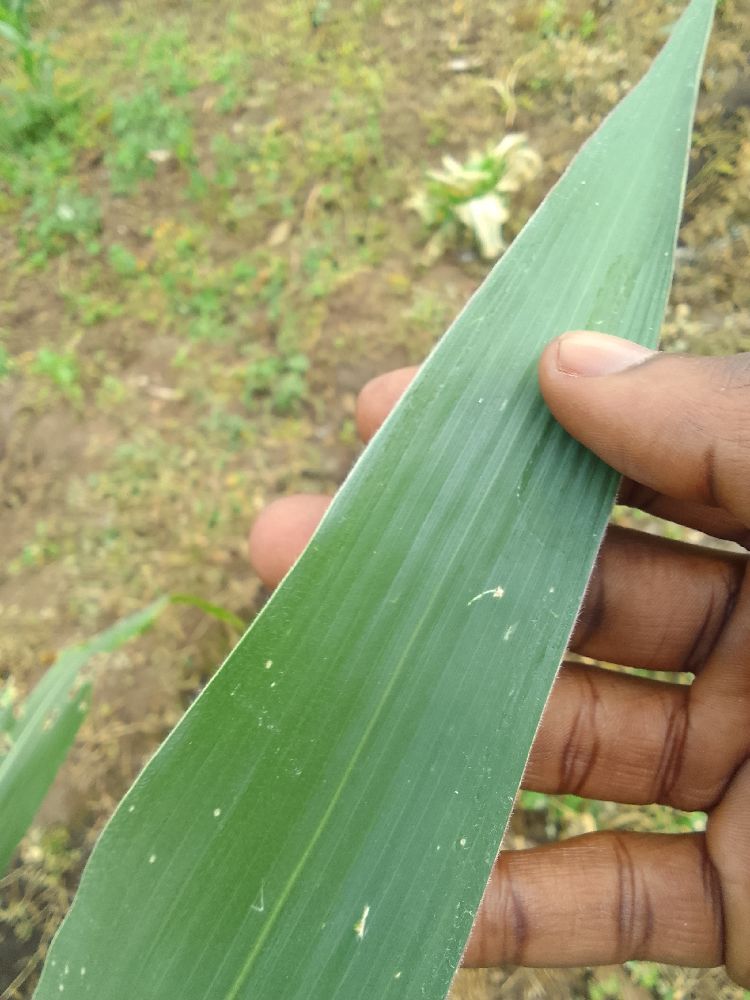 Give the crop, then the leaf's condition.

maize, healthy
